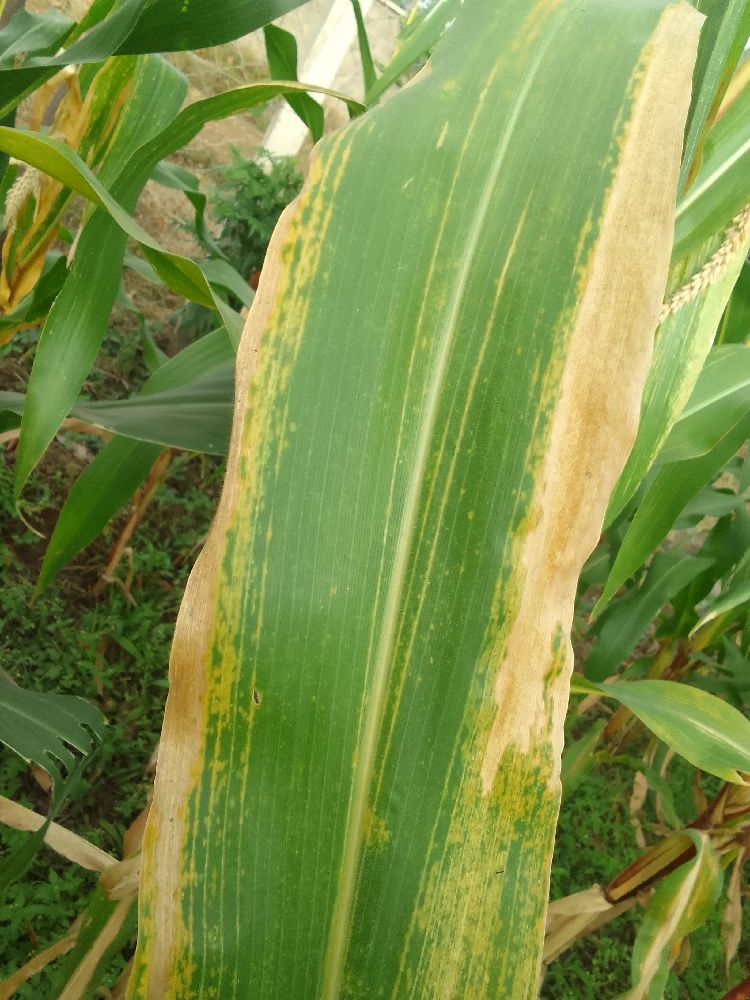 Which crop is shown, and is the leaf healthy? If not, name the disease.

maize, maize lethal necrosis
